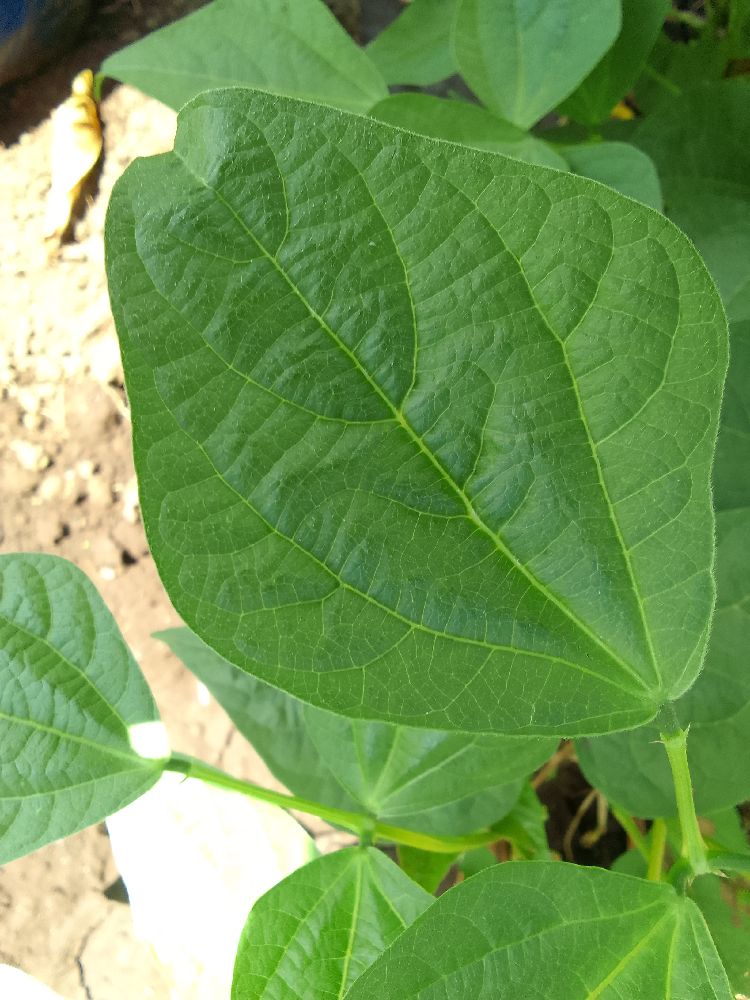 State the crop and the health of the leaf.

common bean, healthy
